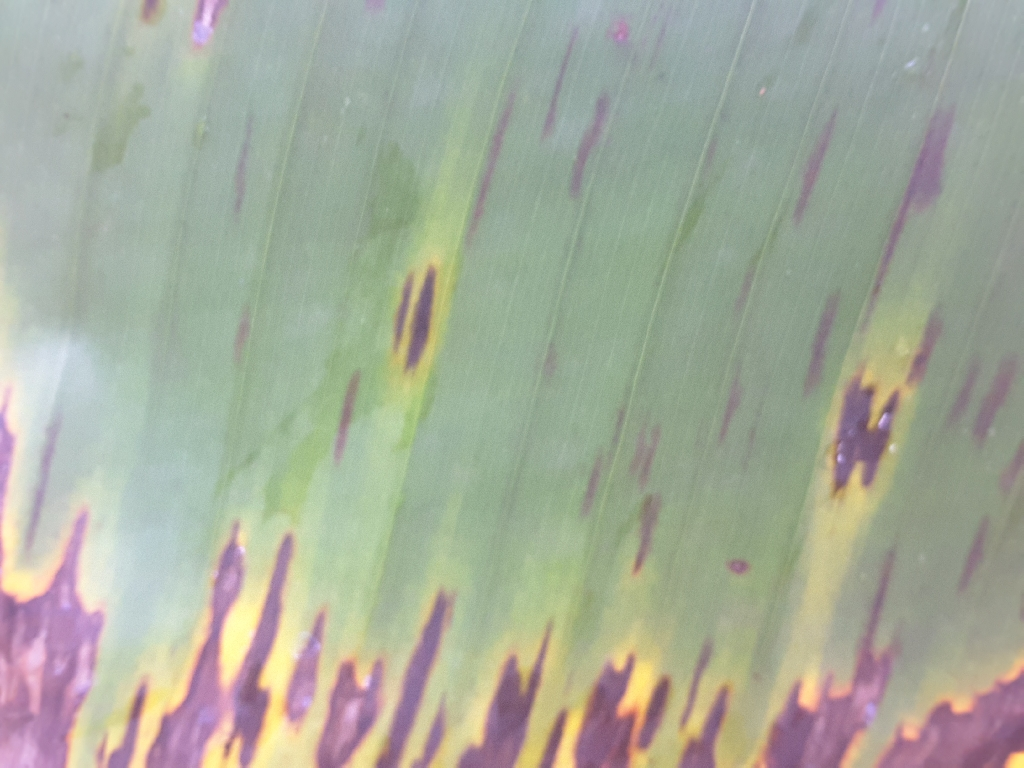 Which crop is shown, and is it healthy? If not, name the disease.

banana, black sigatoka
